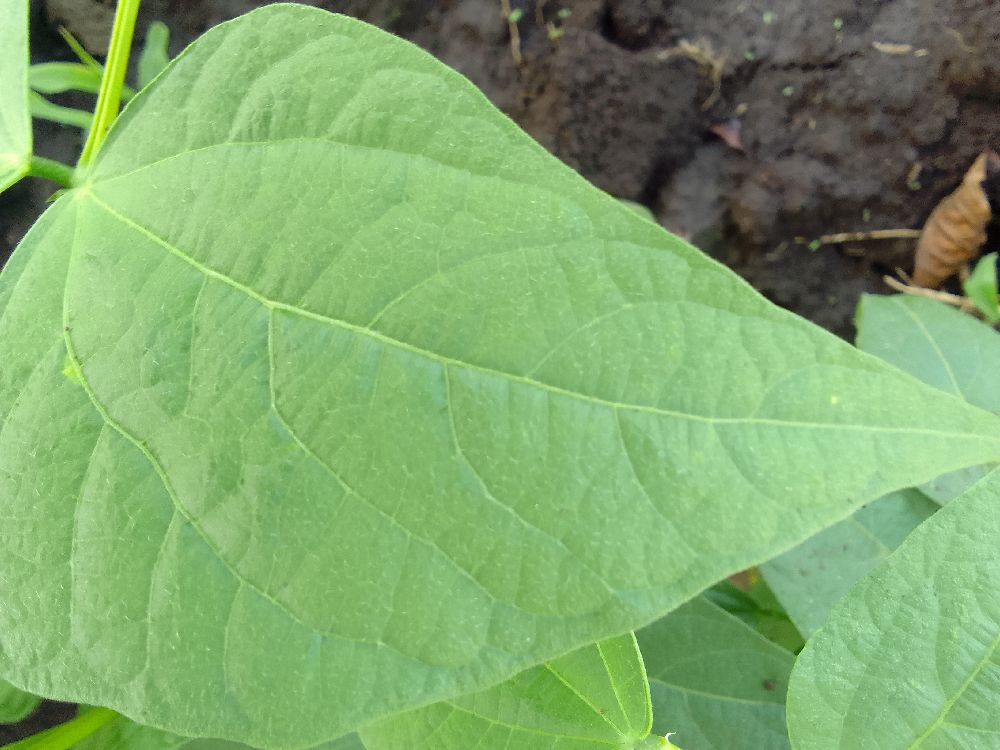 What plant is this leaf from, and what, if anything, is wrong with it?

common bean, healthy
